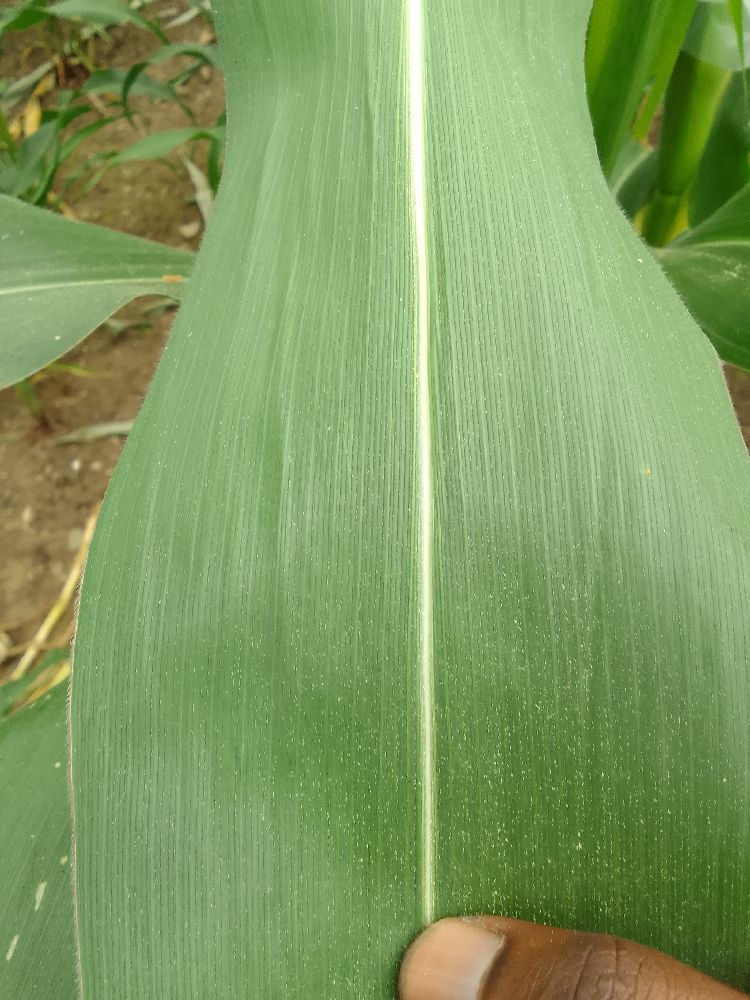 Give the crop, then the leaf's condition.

maize, healthy
